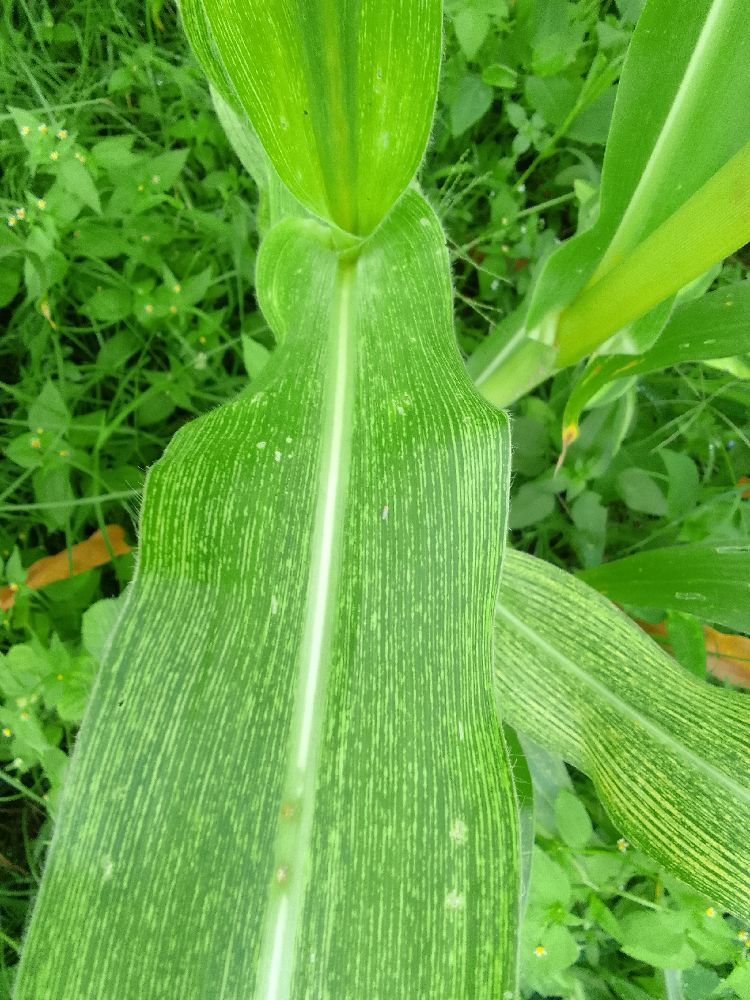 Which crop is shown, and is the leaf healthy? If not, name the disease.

maize, maize streak virus
